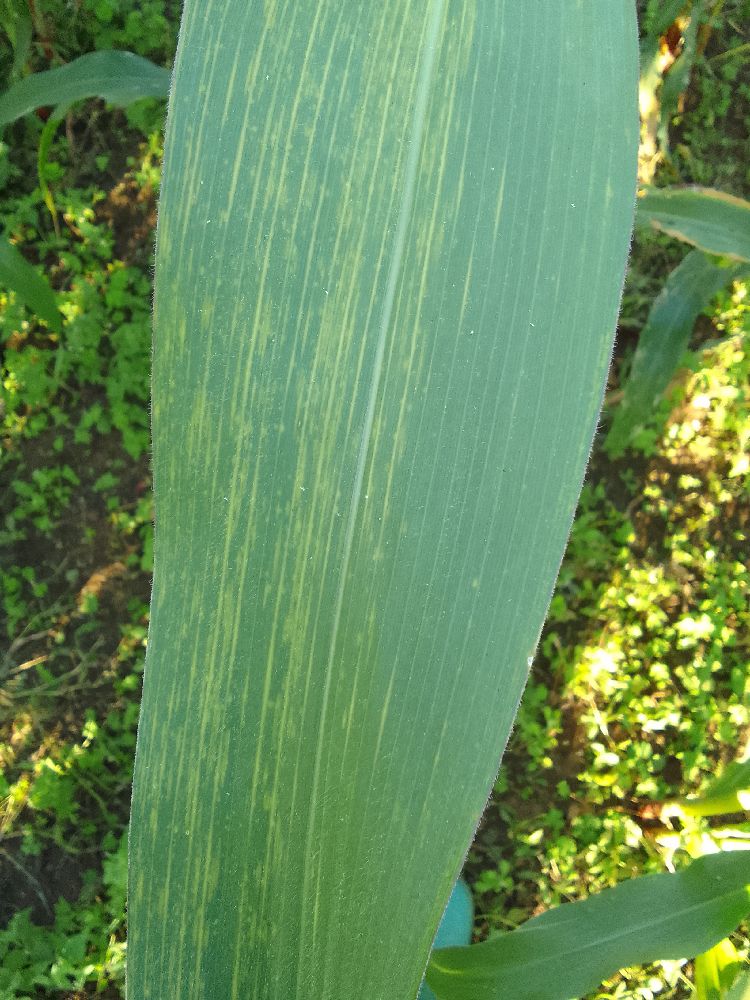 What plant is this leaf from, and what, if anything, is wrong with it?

maize, maize lethal necrosis
